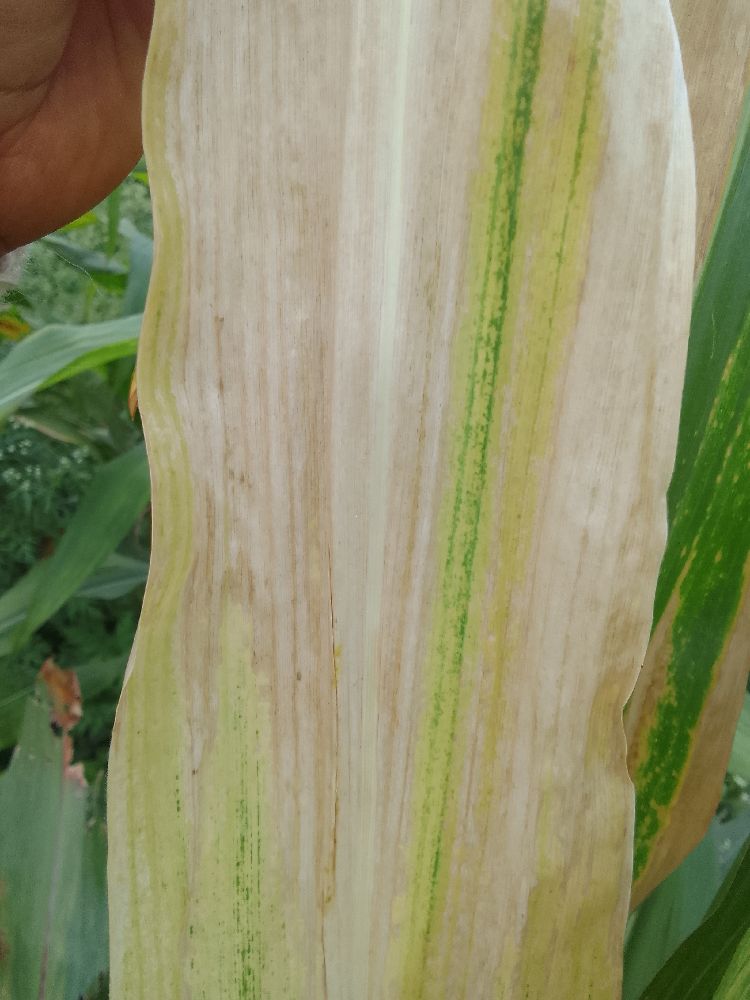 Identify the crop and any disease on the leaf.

maize, maize lethal necrosis
